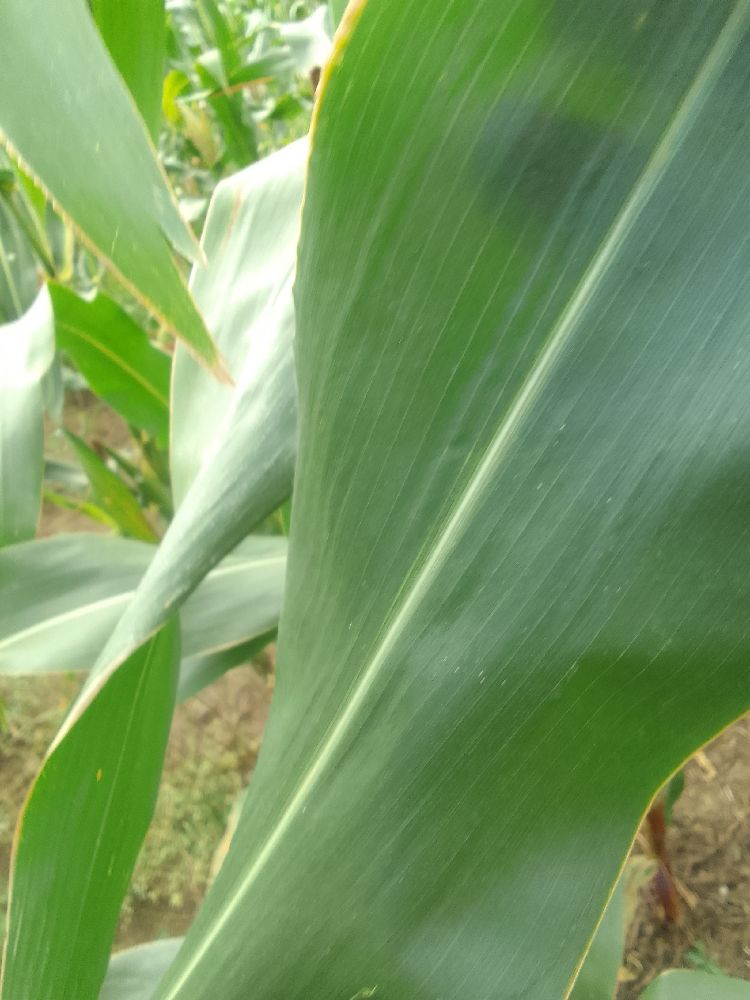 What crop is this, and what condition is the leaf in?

maize, healthy
